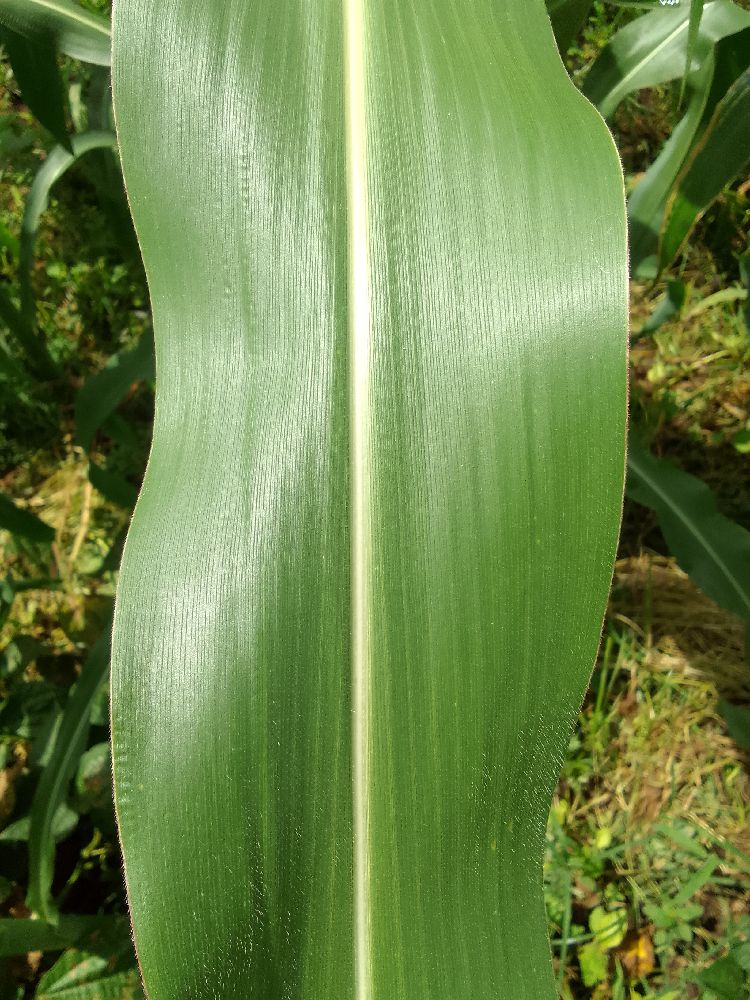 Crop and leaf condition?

maize, healthy
